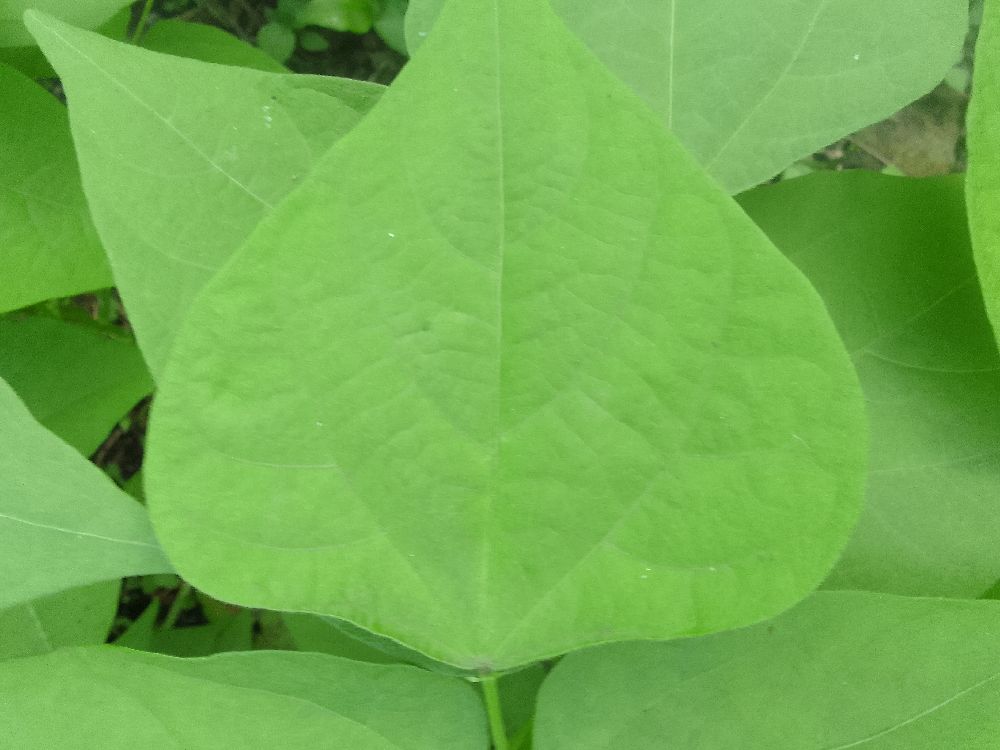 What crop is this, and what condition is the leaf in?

common bean, healthy
